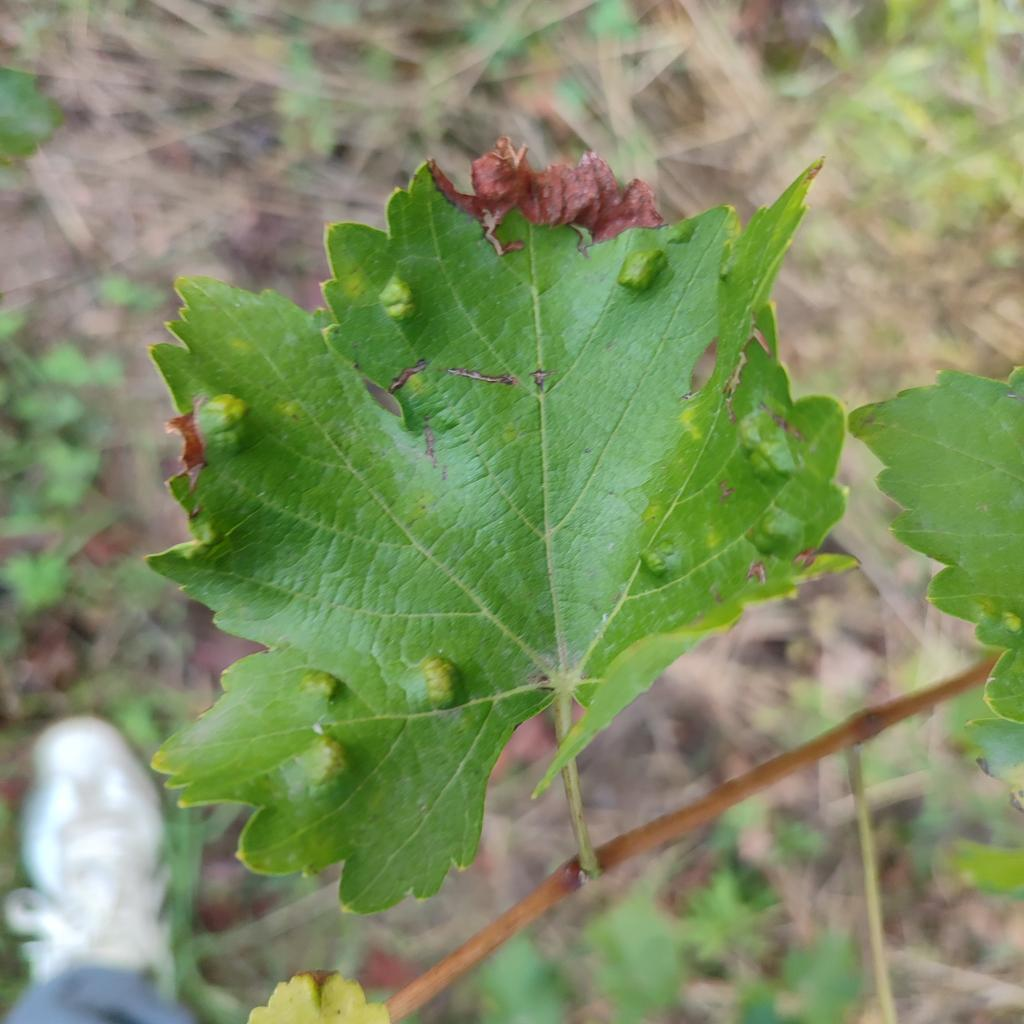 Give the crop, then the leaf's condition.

grapevine, erineum mite
